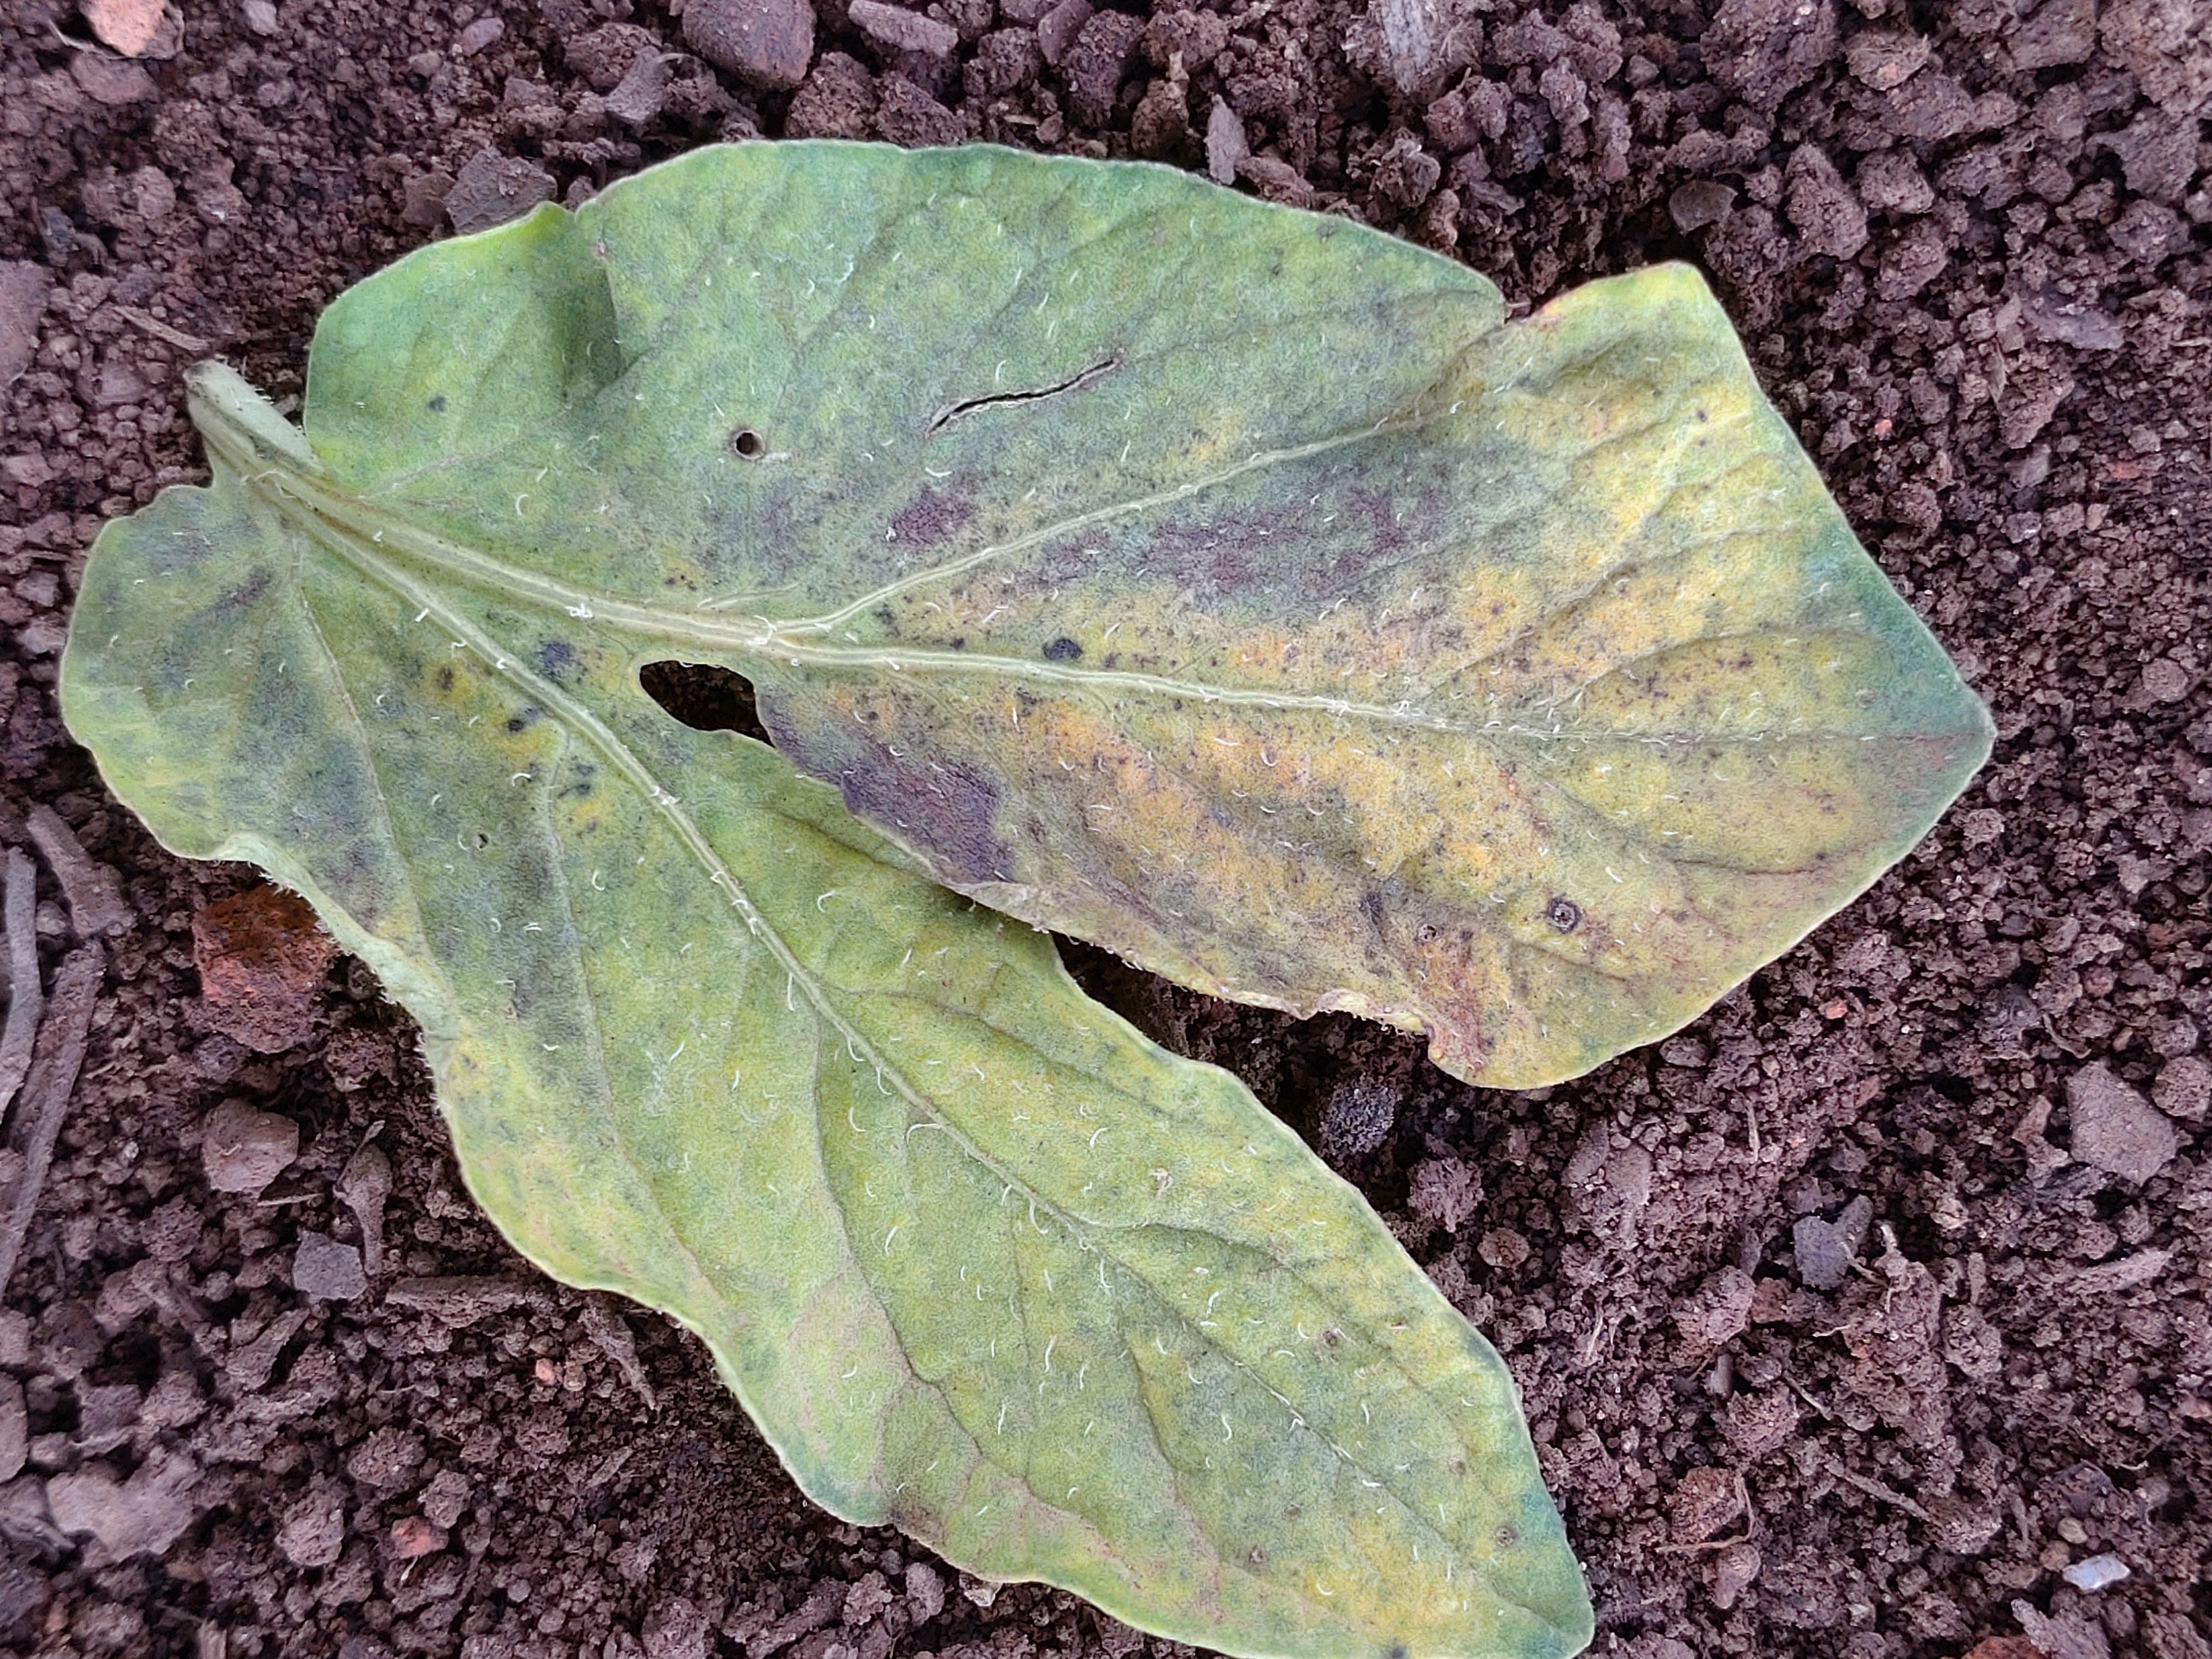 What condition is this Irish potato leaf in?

late blight
